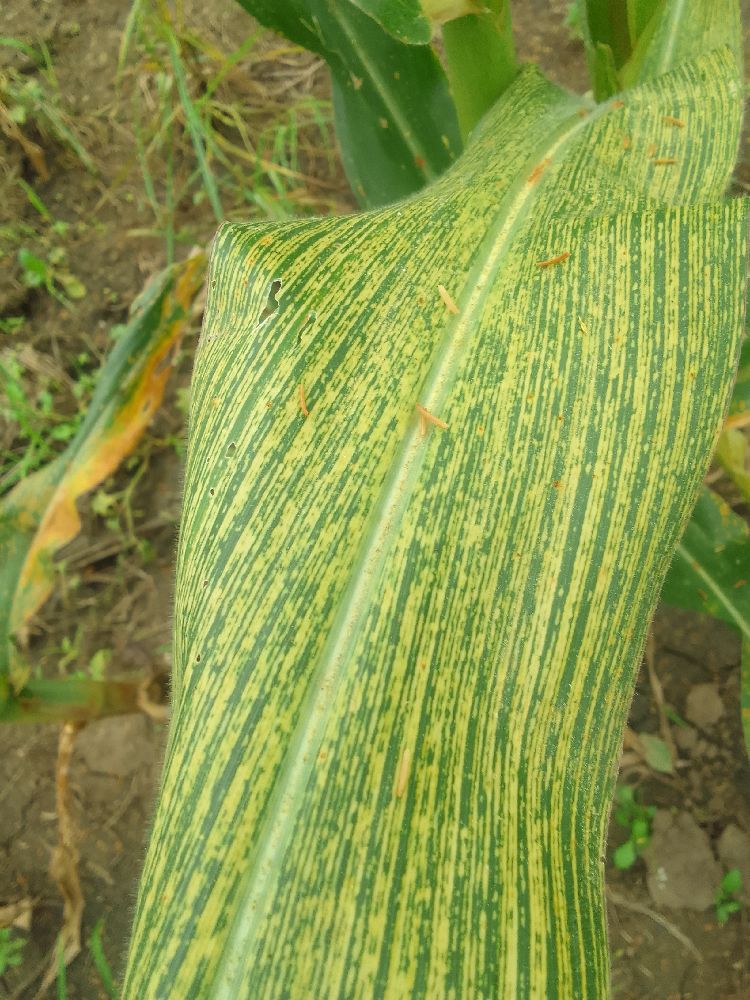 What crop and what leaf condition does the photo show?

maize, maize streak virus
